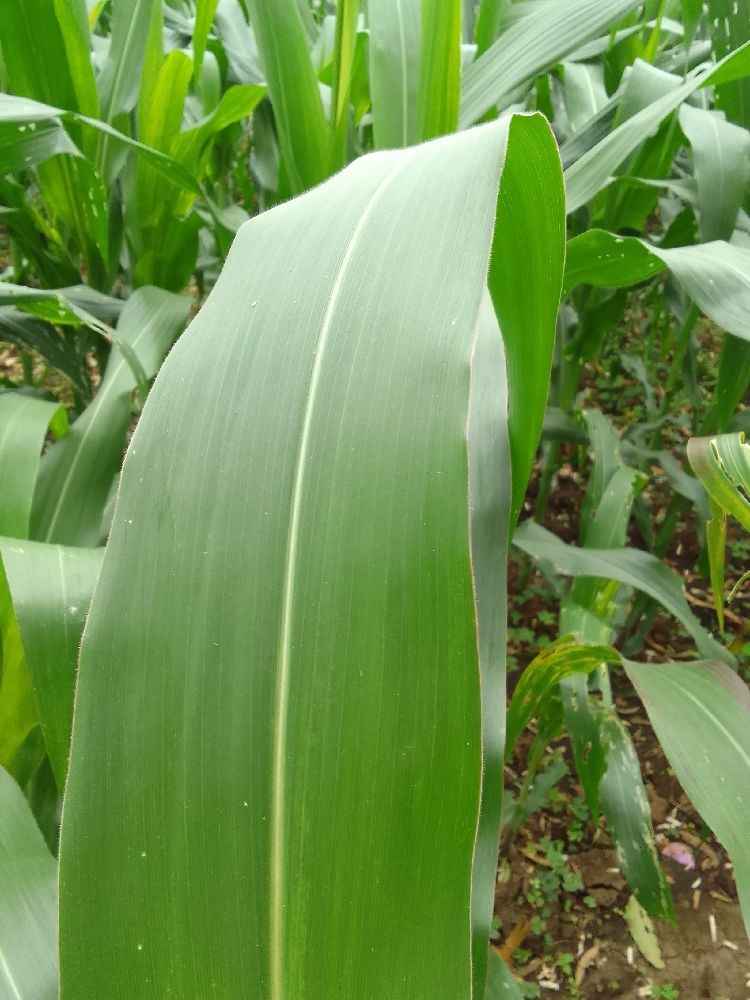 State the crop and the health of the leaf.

maize, healthy
